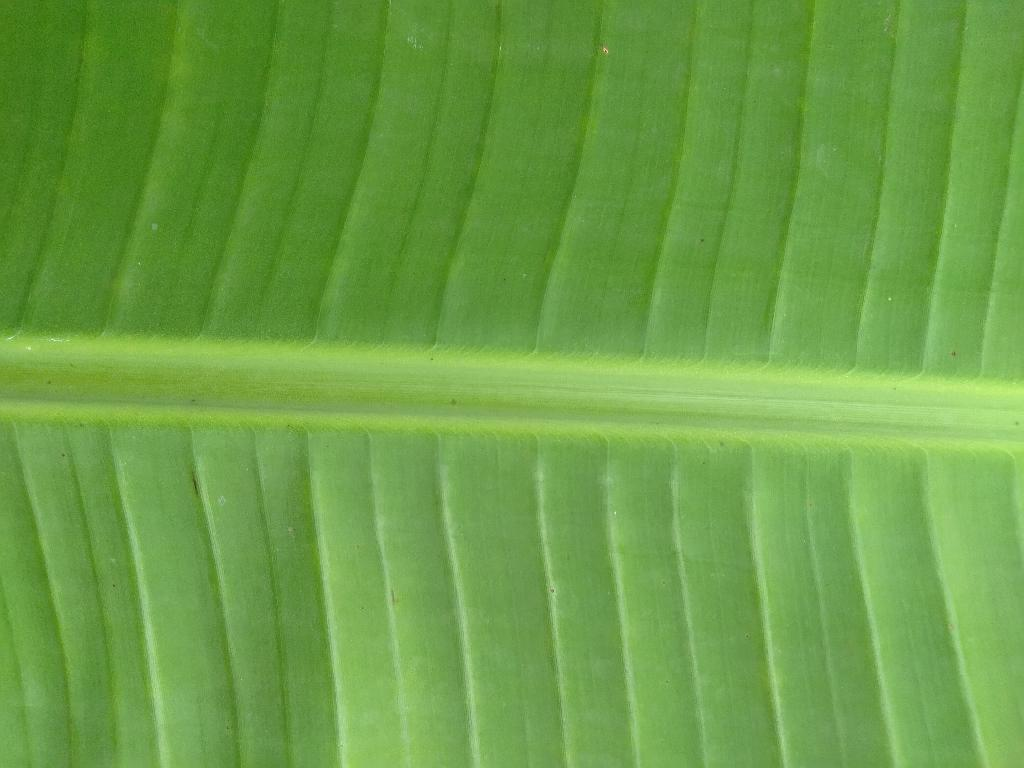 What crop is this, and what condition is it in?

banana, healthy
